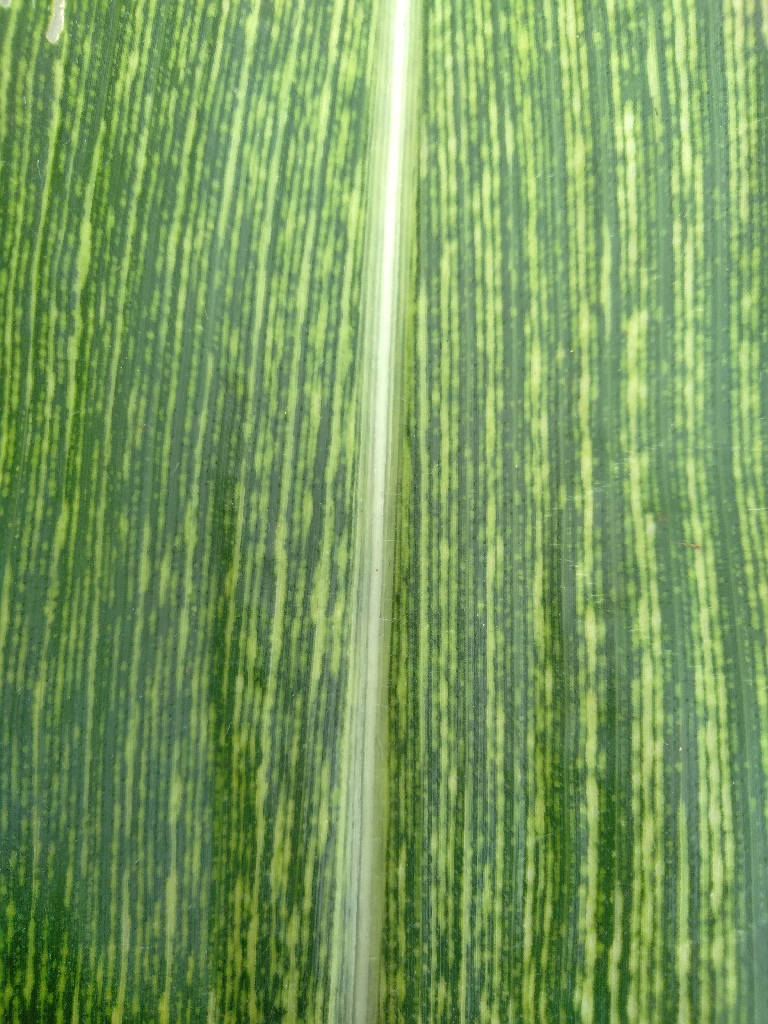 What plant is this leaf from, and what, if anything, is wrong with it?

maize, maize streak virus
